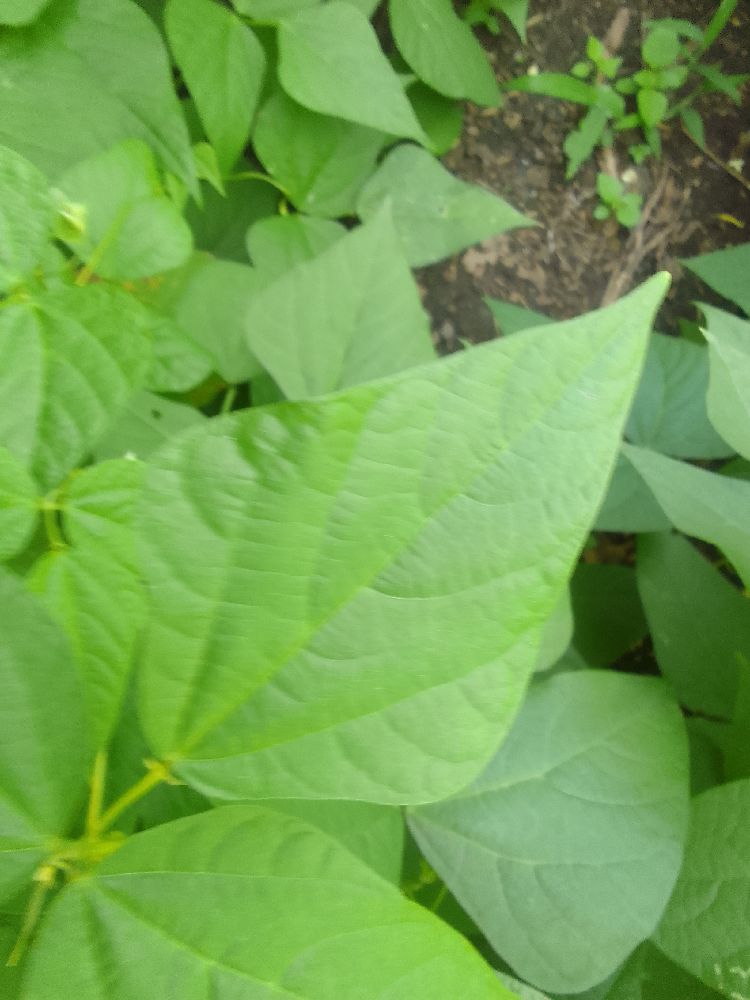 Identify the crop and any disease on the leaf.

common bean, healthy
